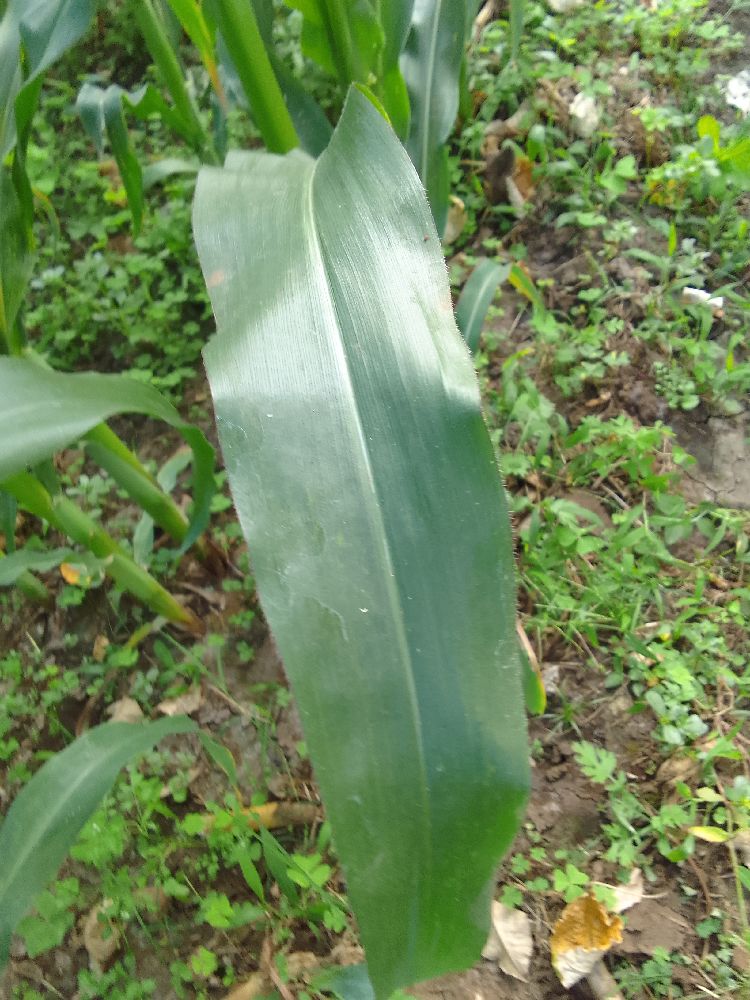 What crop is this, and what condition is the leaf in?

maize, healthy
